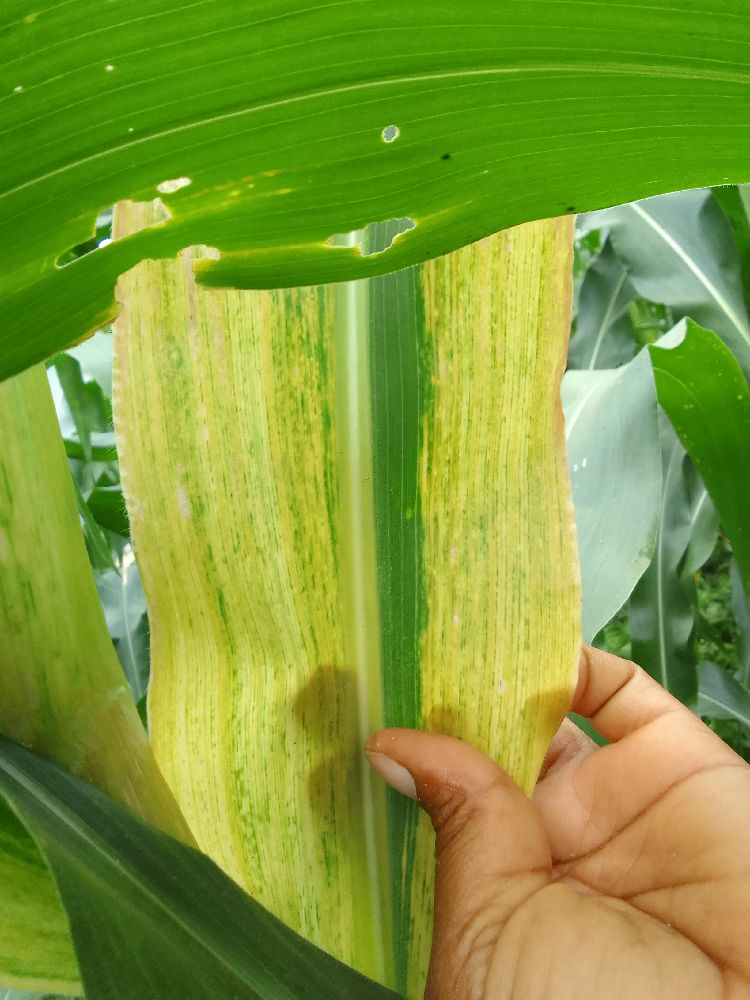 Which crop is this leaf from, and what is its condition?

maize, maize lethal necrosis
